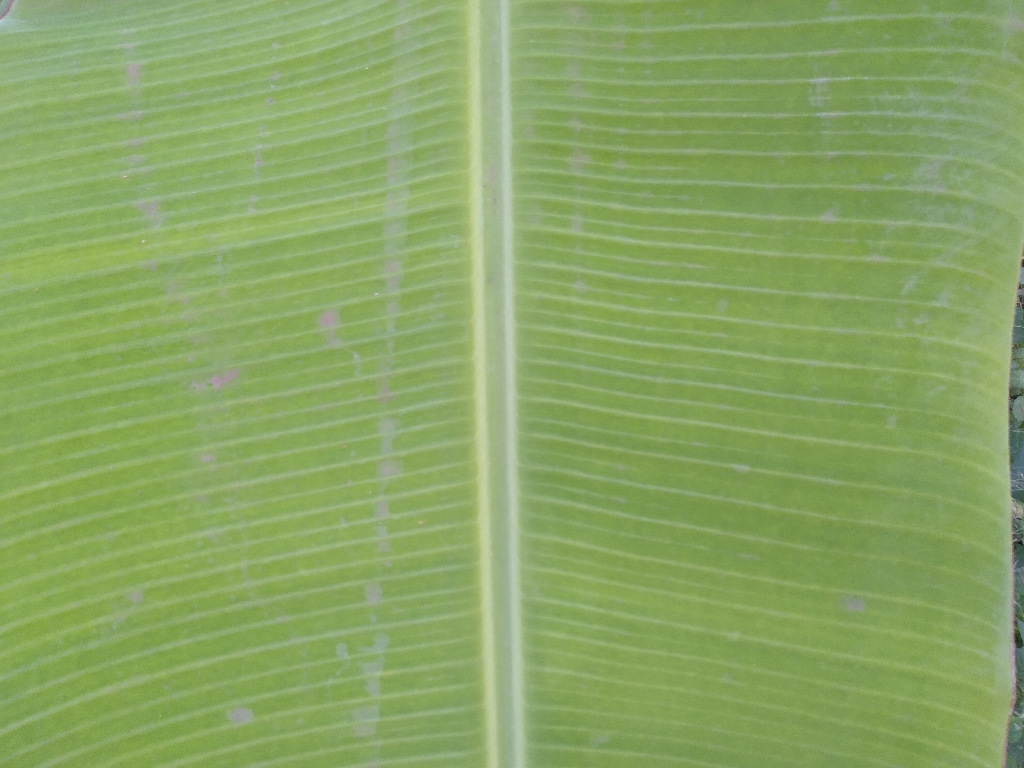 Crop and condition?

banana, healthy
